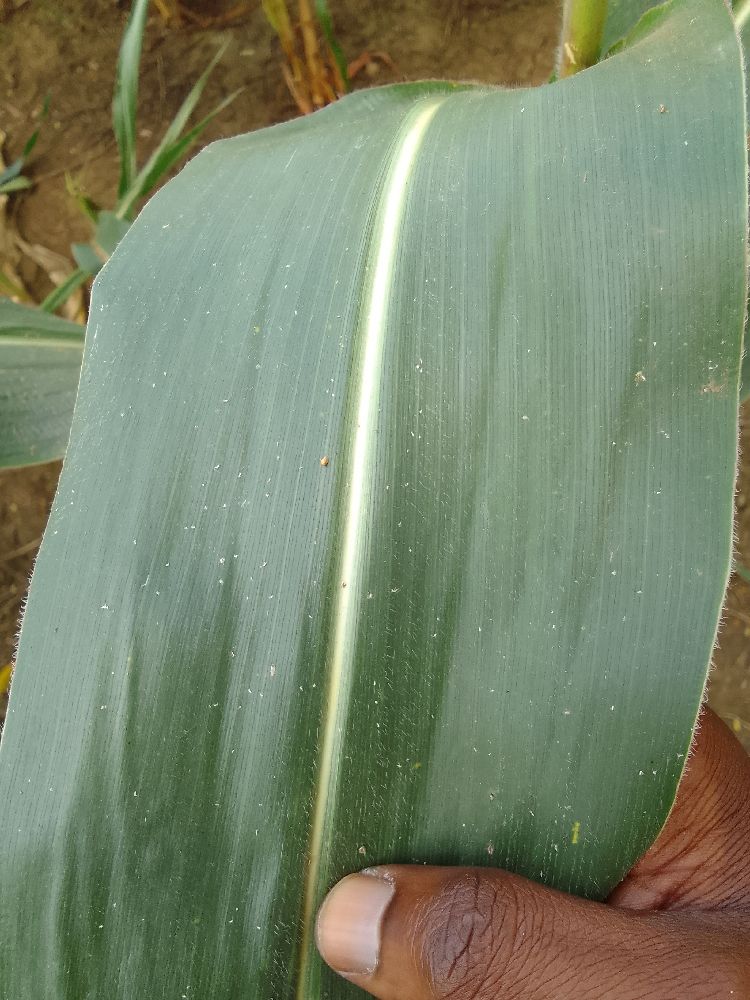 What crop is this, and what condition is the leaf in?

maize, healthy
